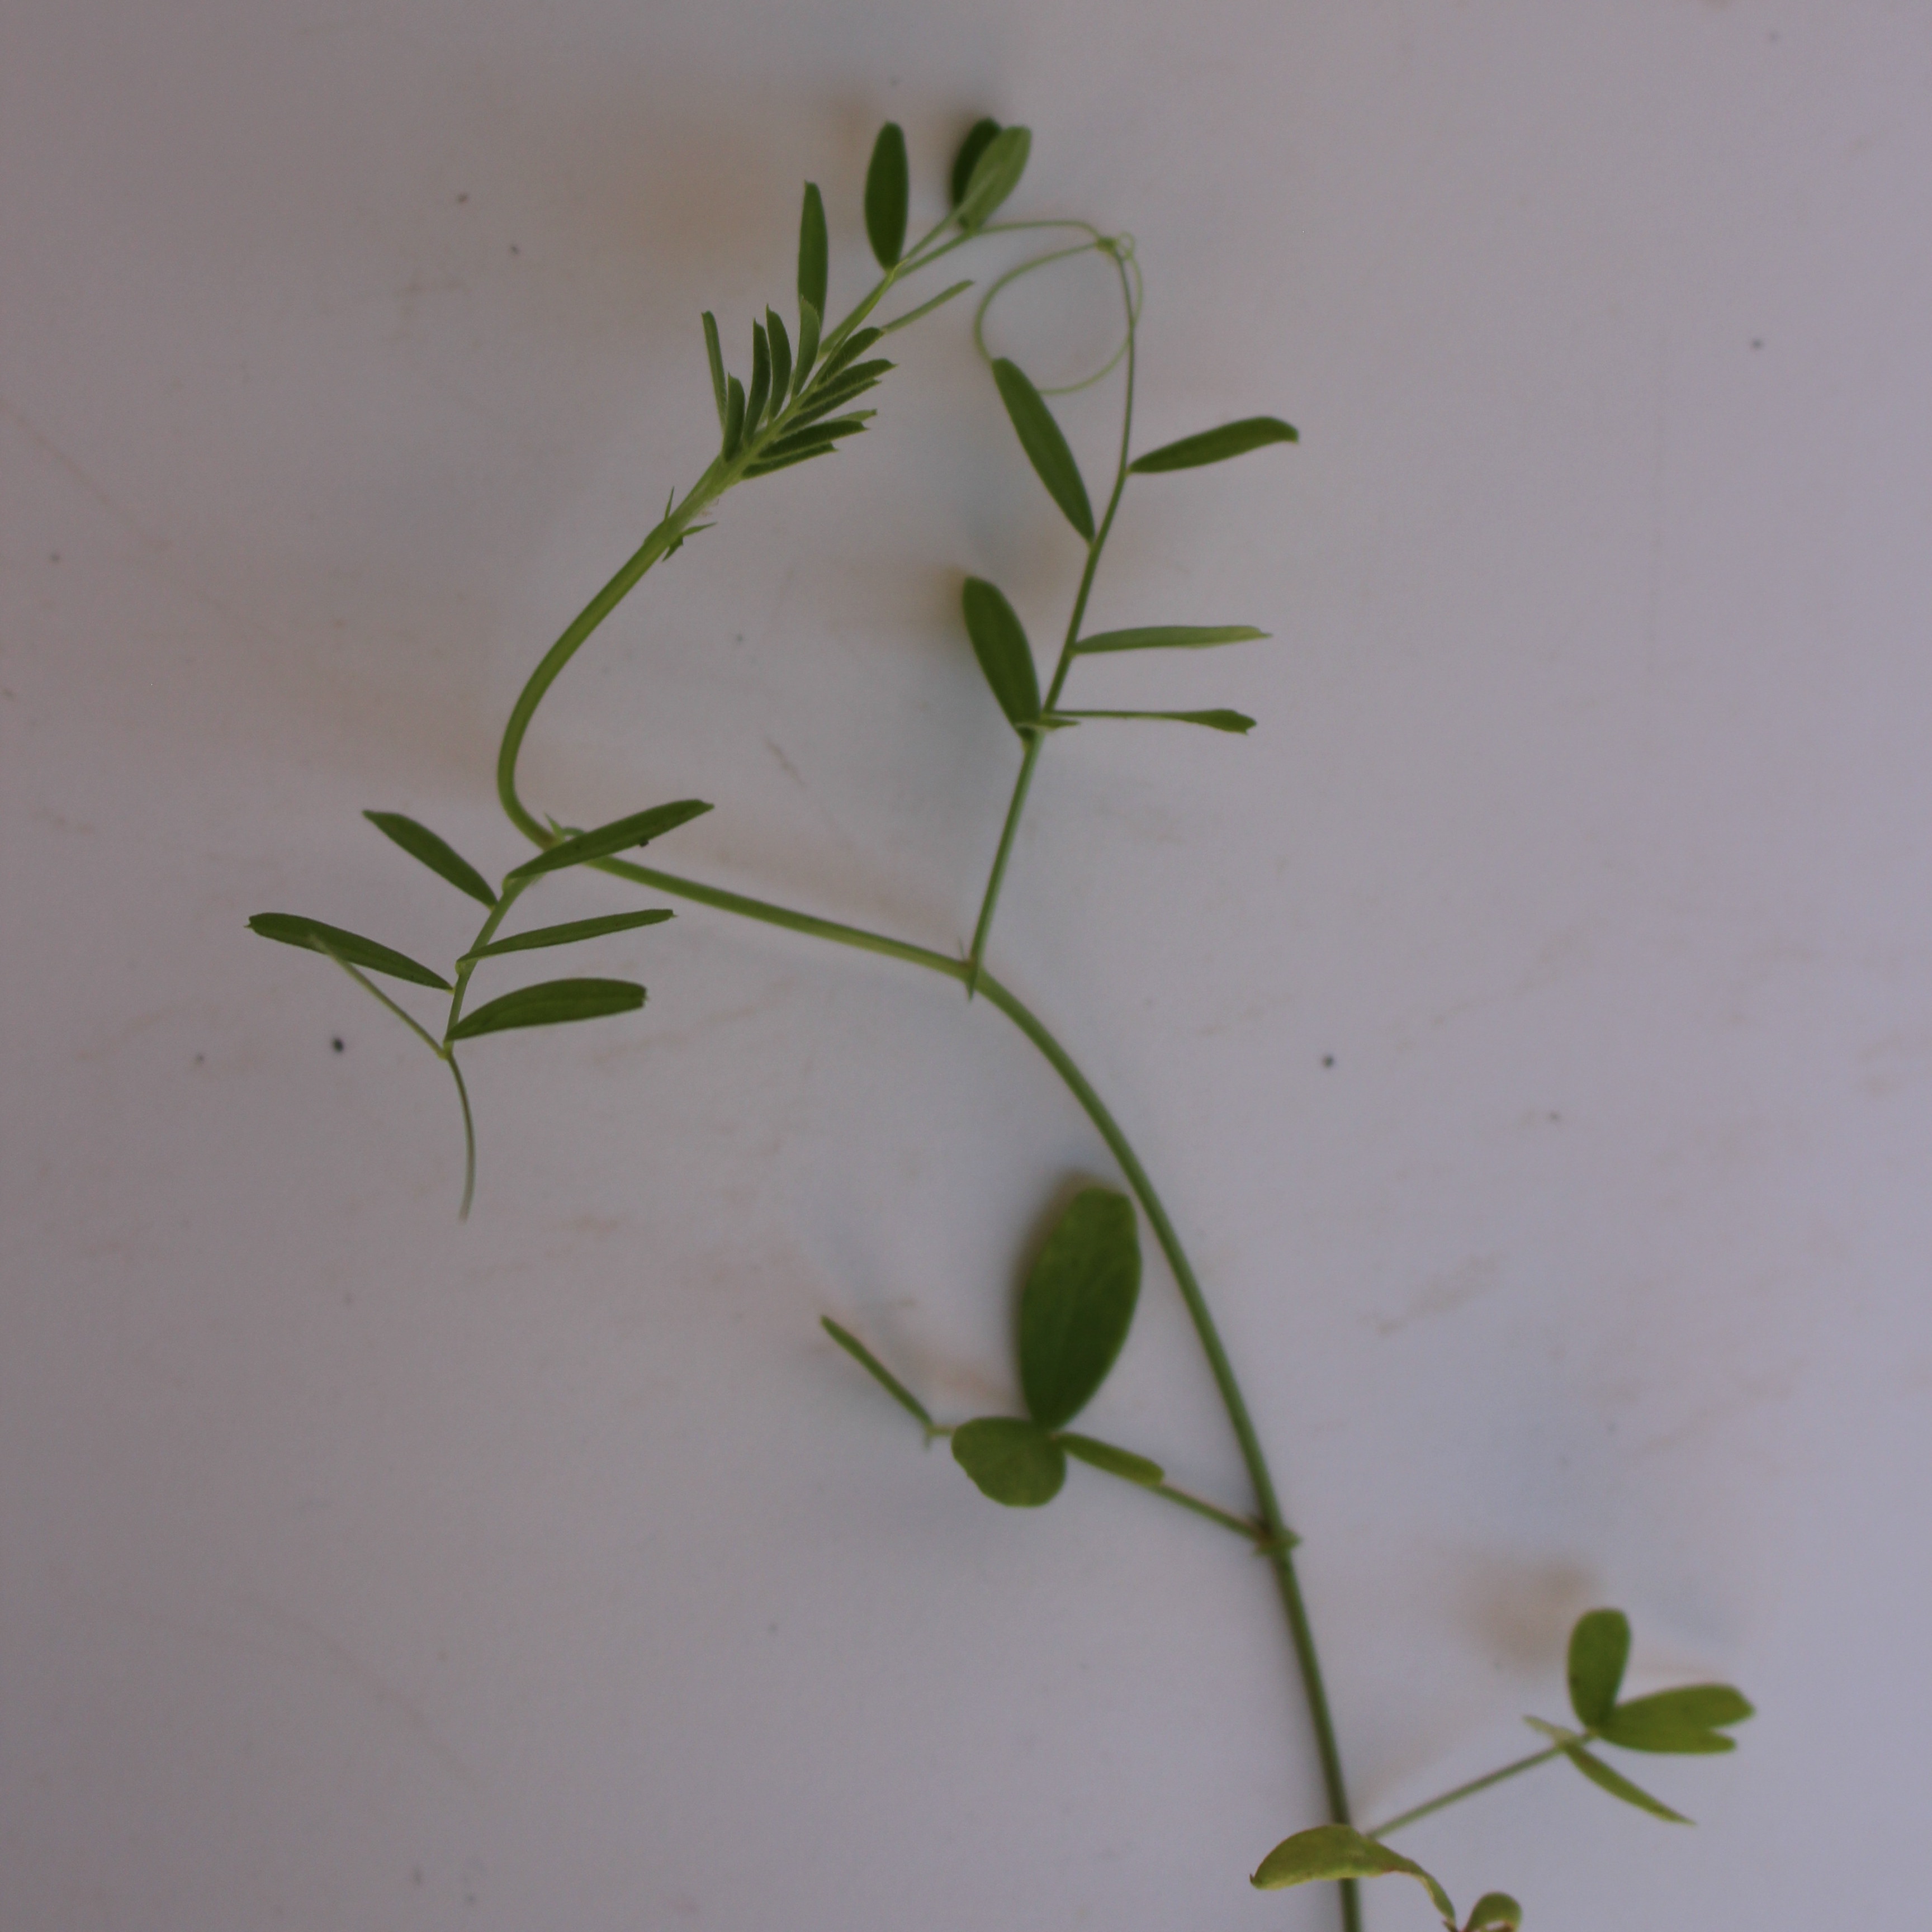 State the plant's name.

Vicia sativa
